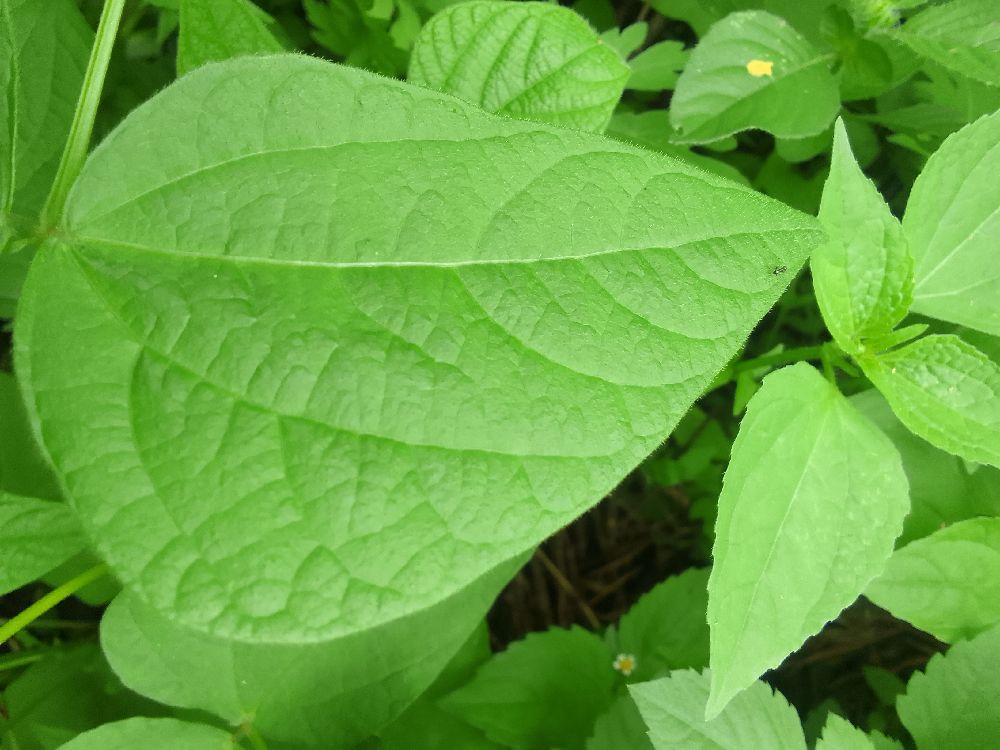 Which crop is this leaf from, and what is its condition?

common bean, healthy
